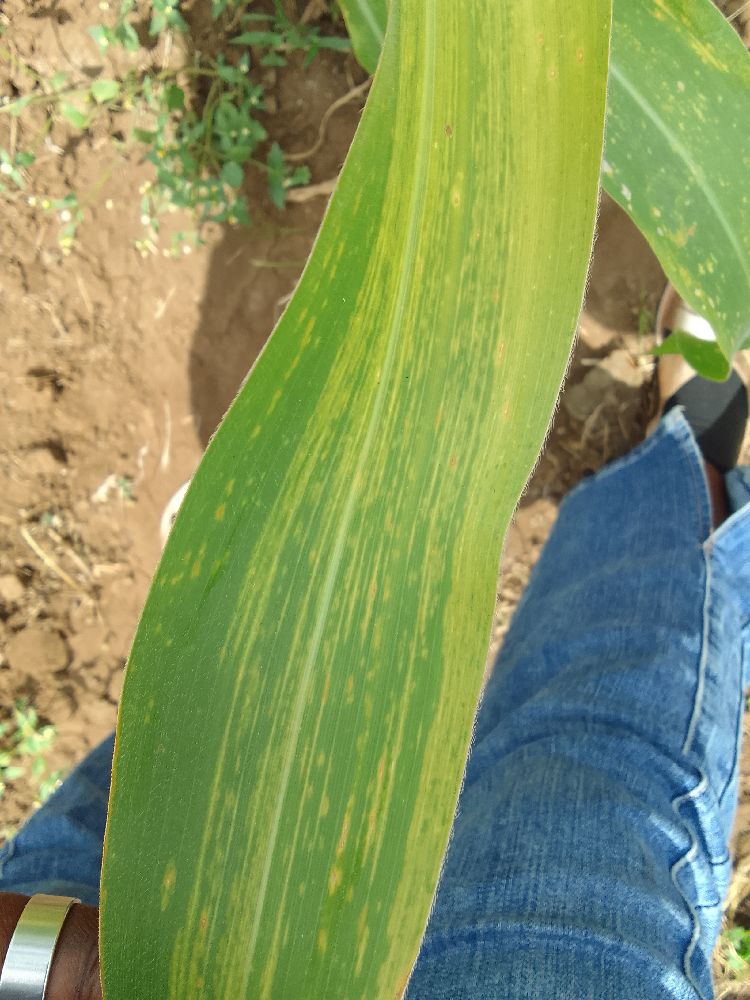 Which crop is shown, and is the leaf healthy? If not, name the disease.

maize, maize lethal necrosis
